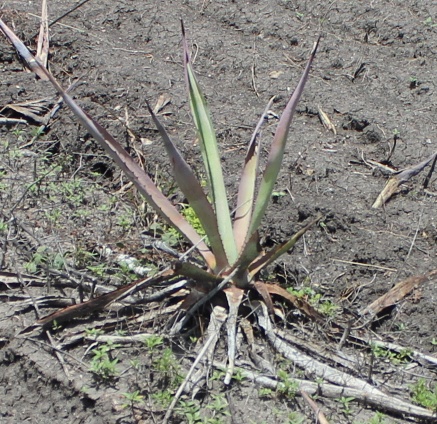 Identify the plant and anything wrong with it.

agave, sick
